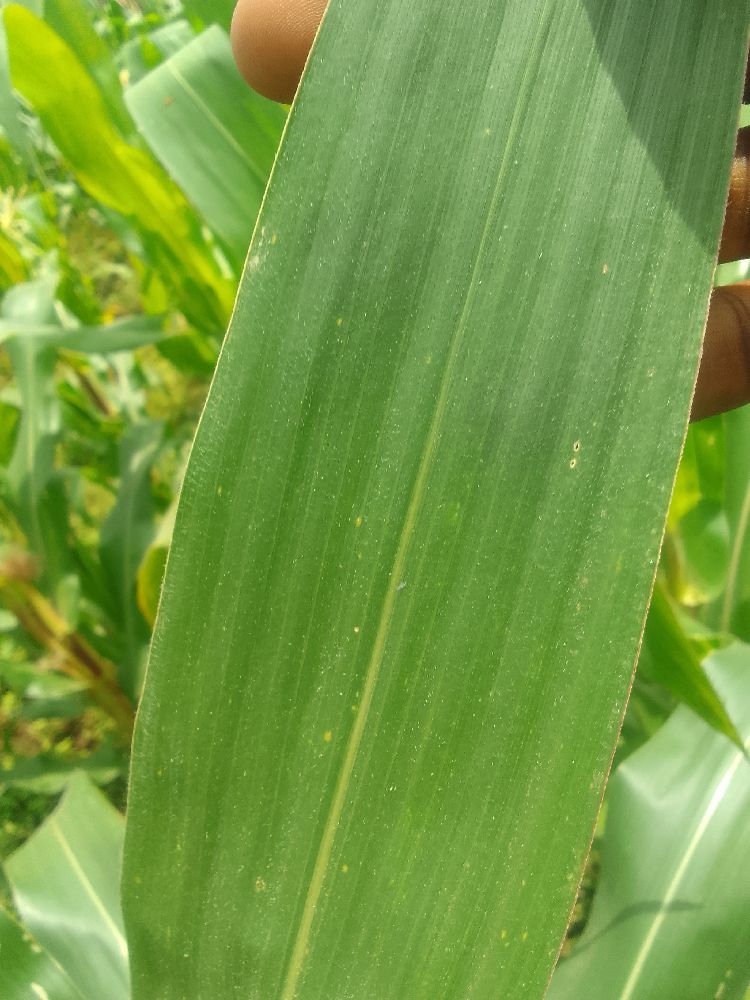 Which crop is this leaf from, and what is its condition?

maize, healthy
